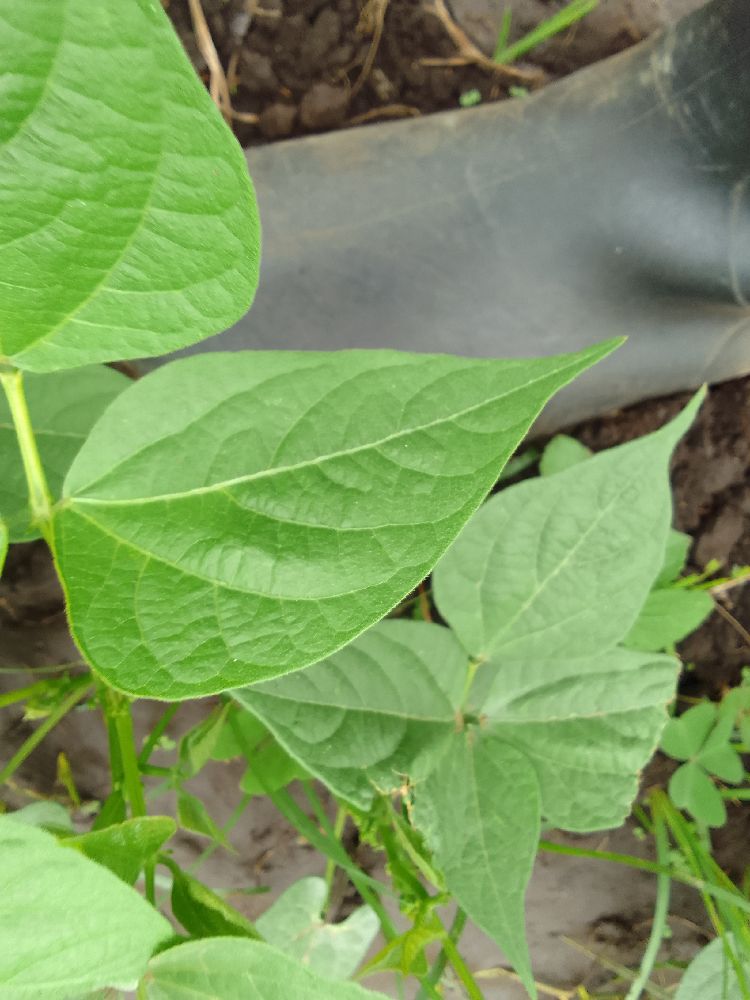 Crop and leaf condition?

common bean, healthy
